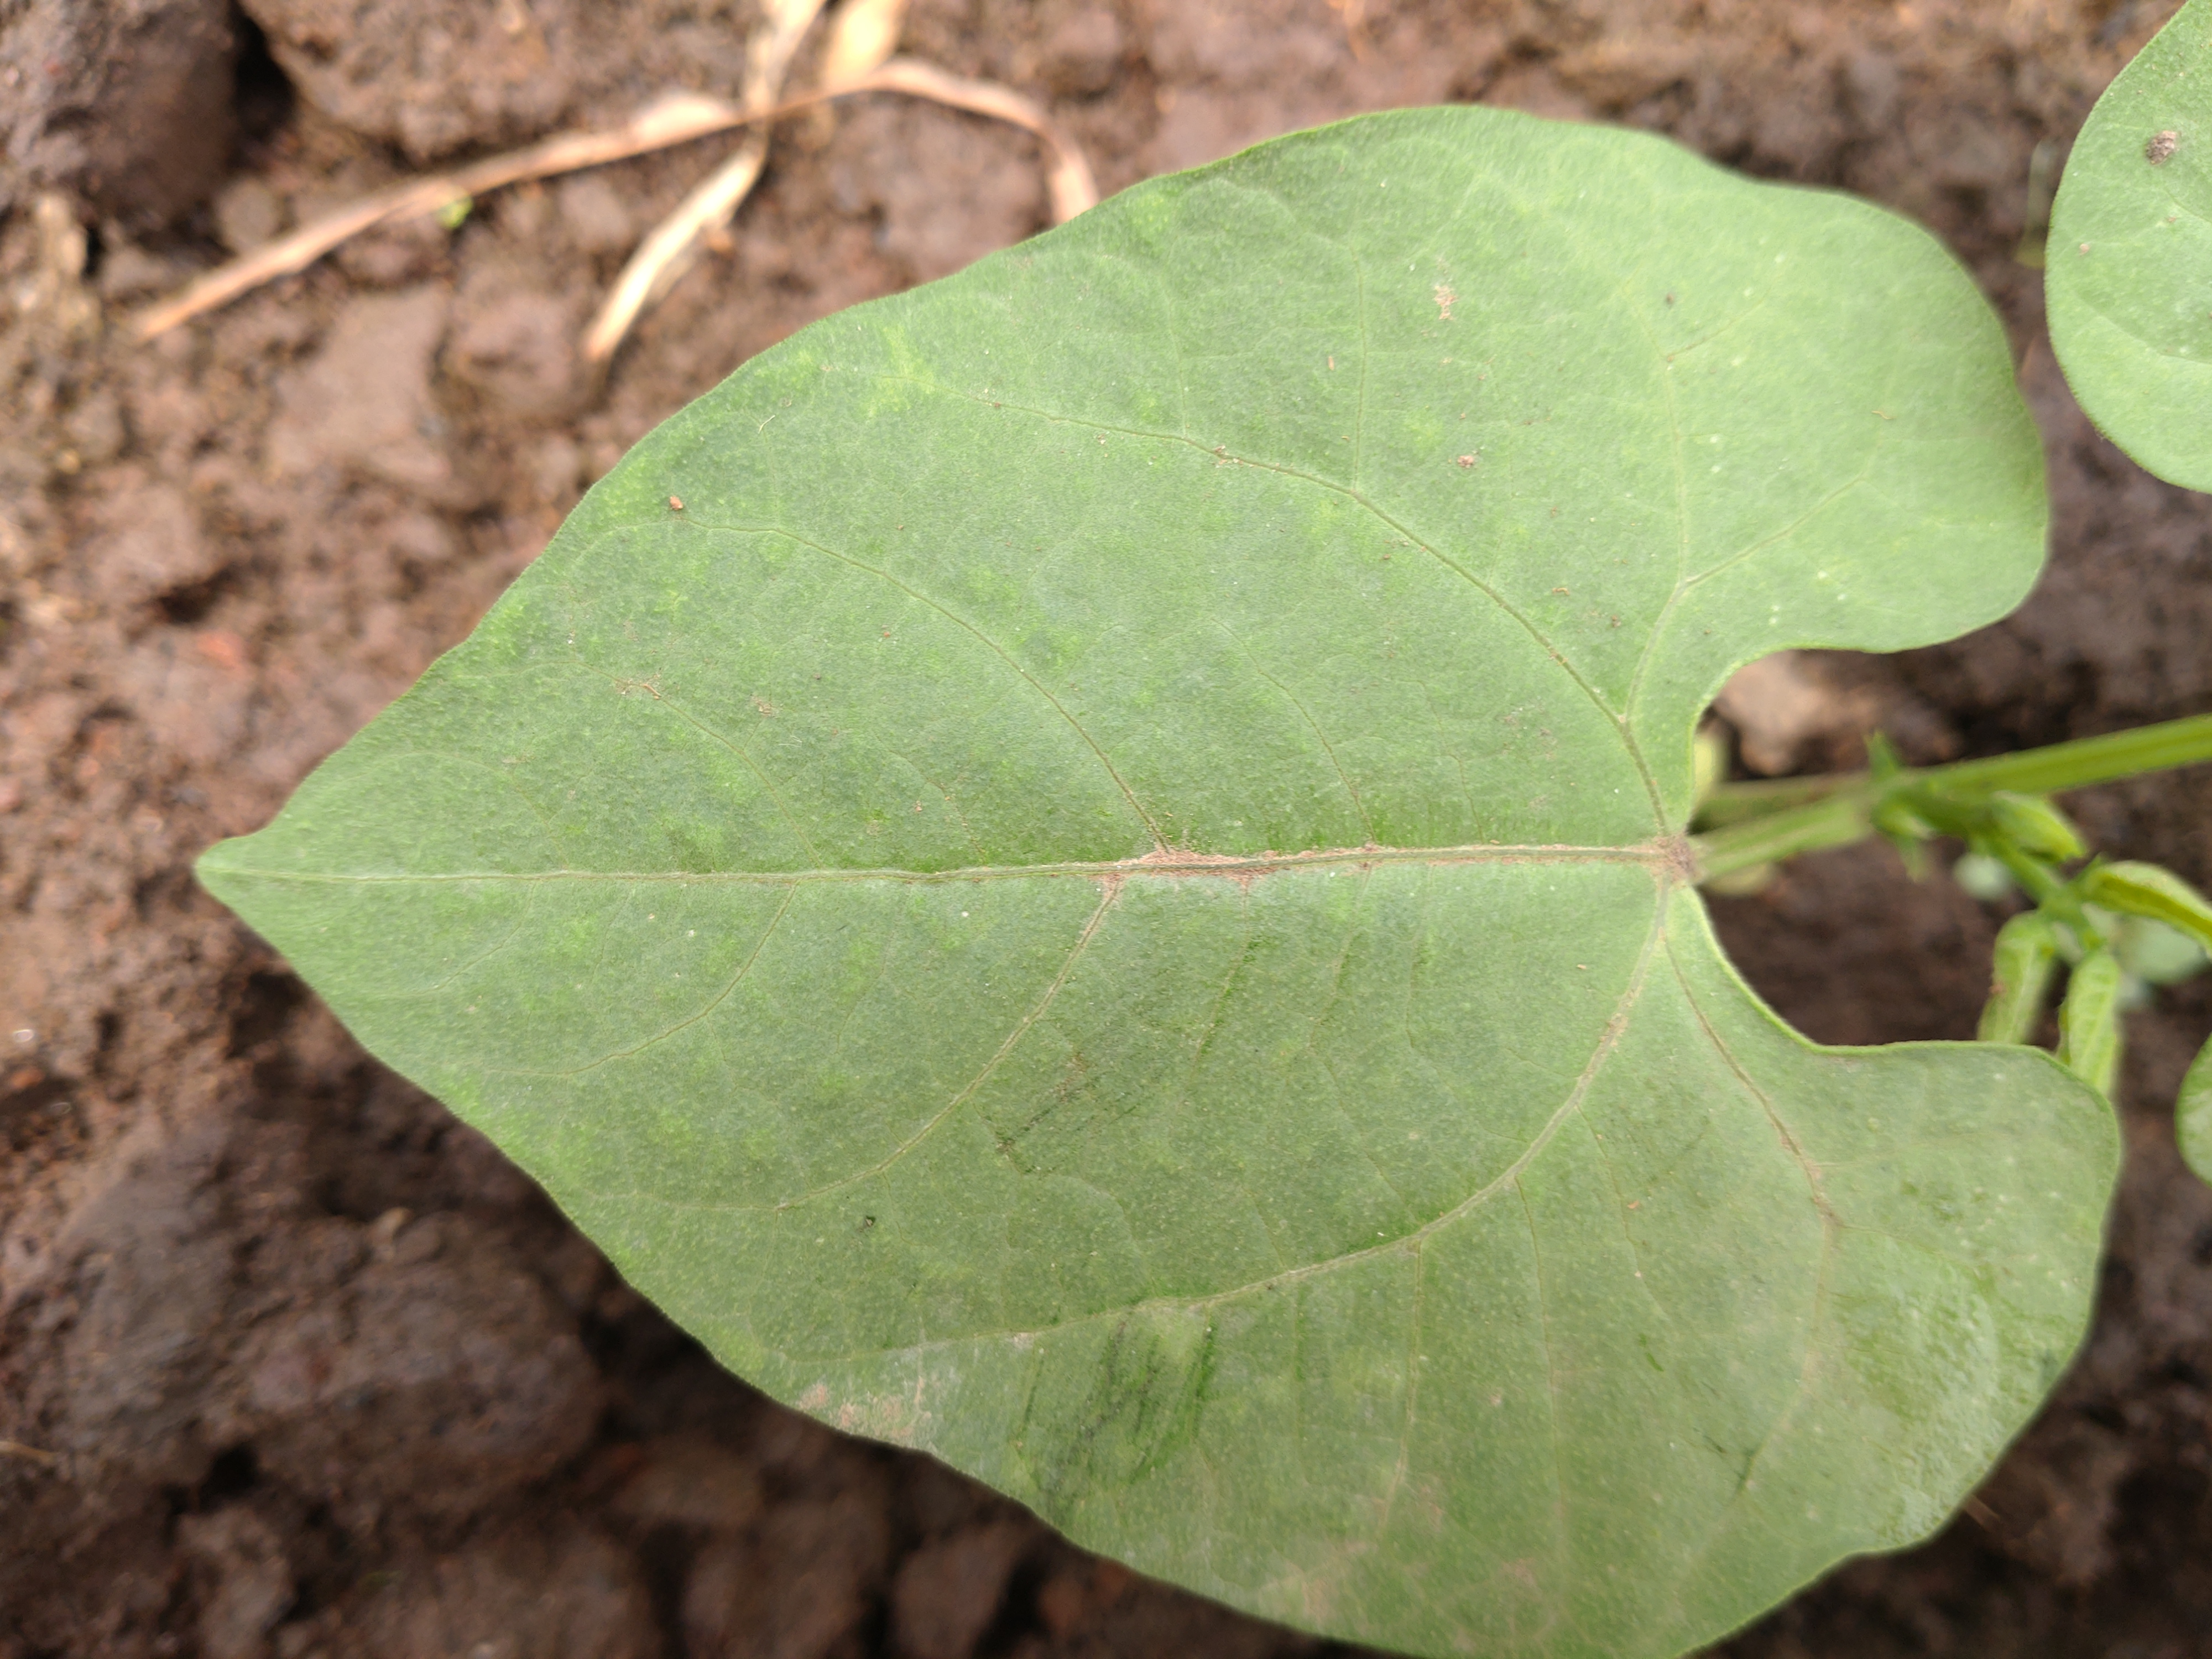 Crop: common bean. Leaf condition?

healthy
